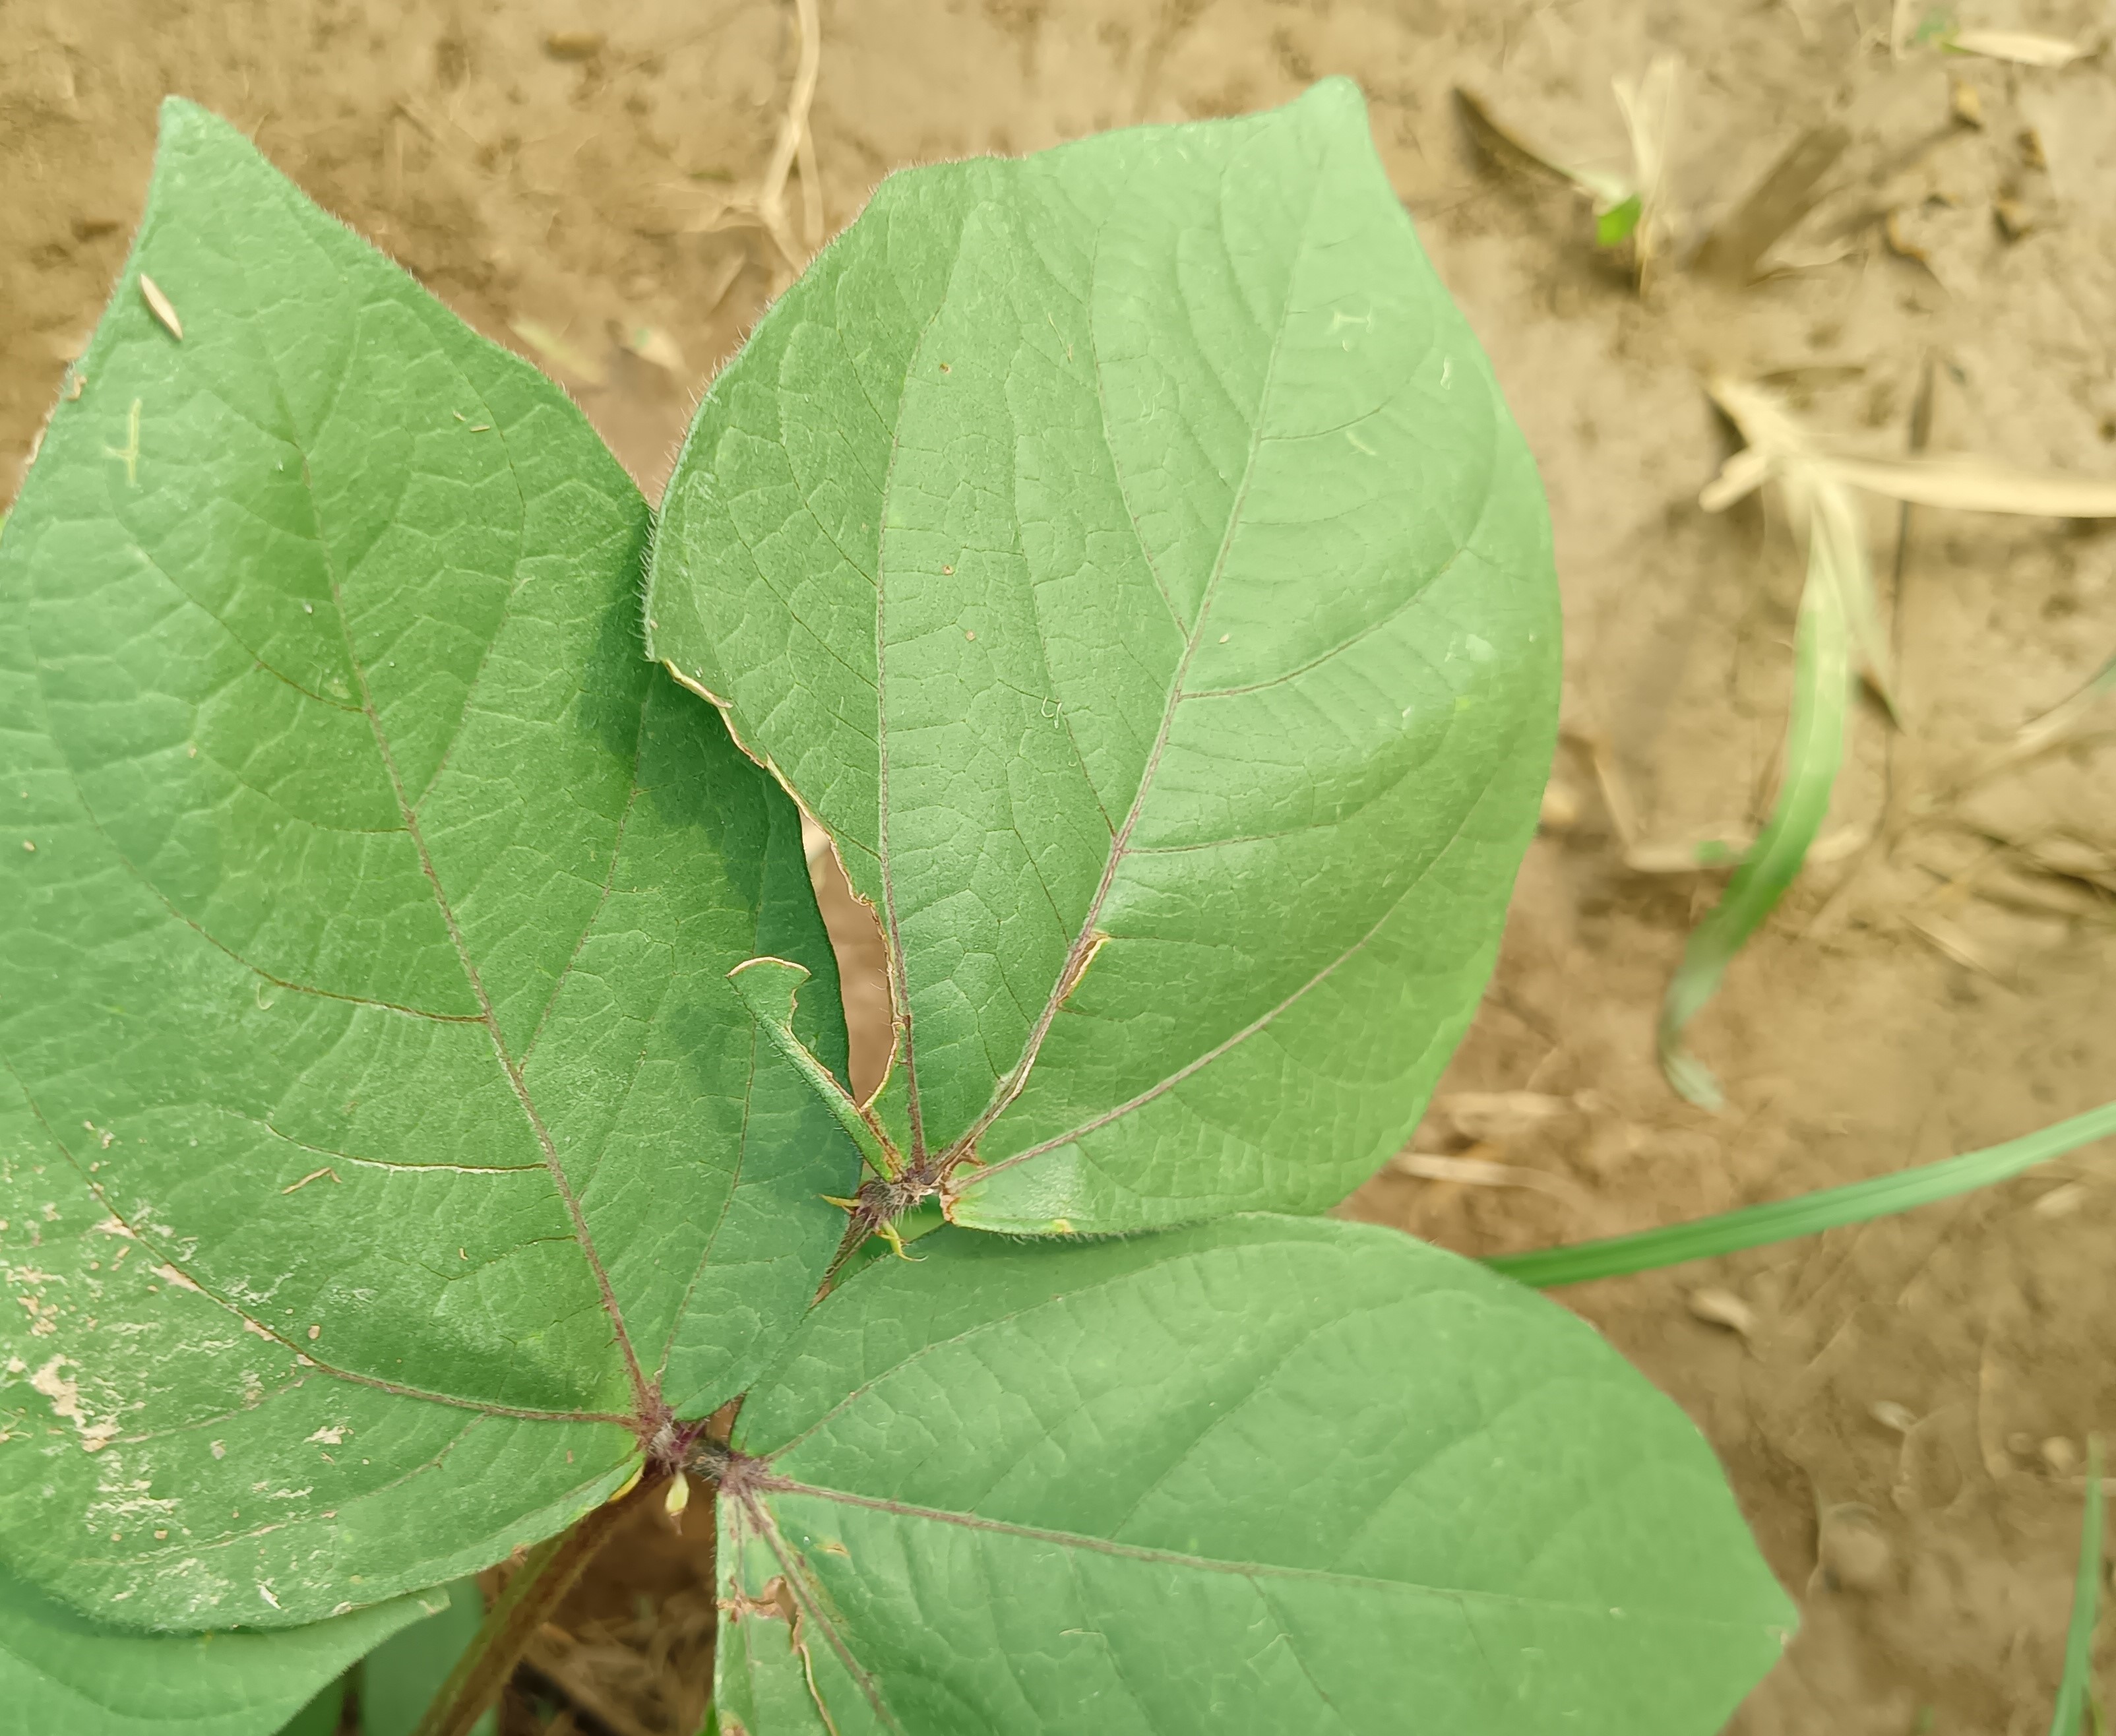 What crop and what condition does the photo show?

mungbean, healthy
